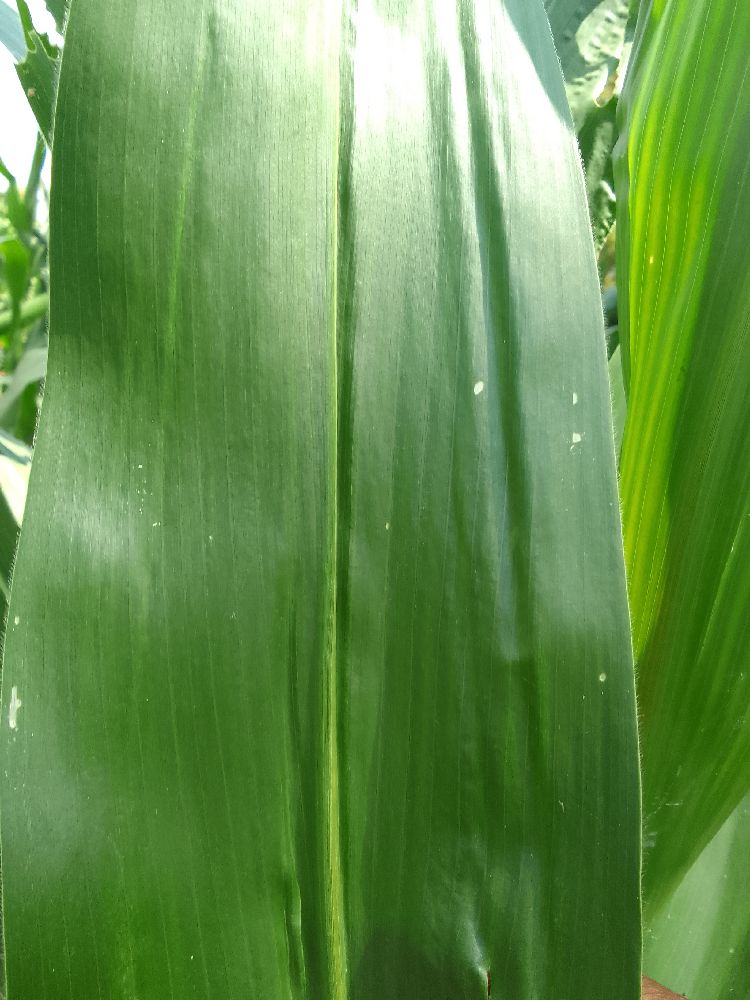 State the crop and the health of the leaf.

maize, healthy
